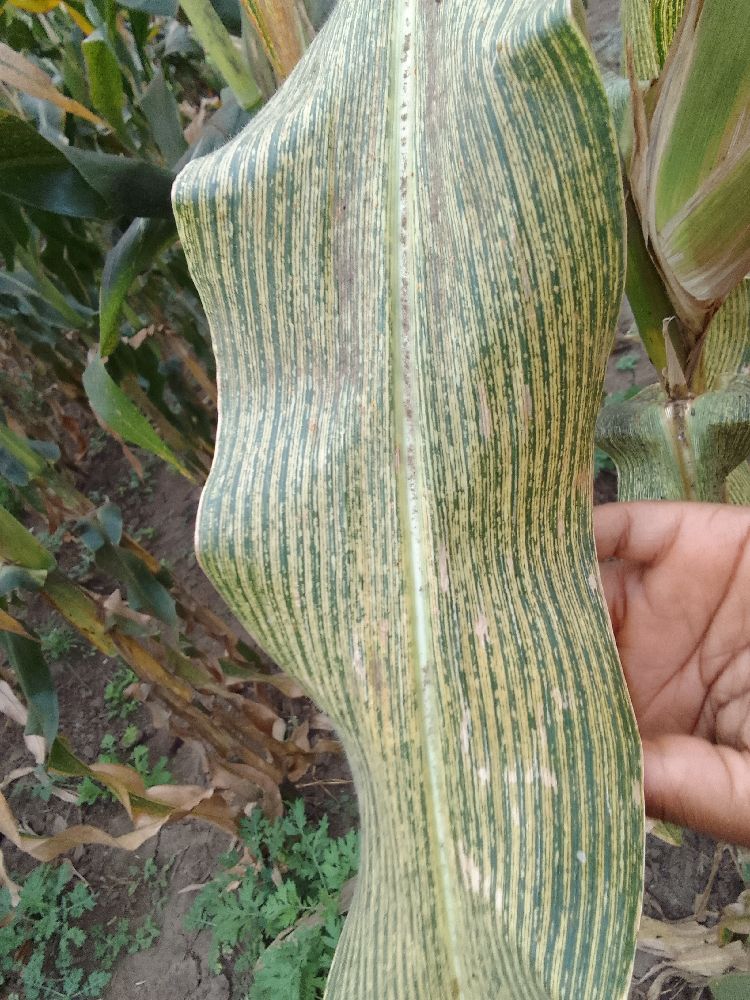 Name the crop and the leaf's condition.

maize, maize streak virus
